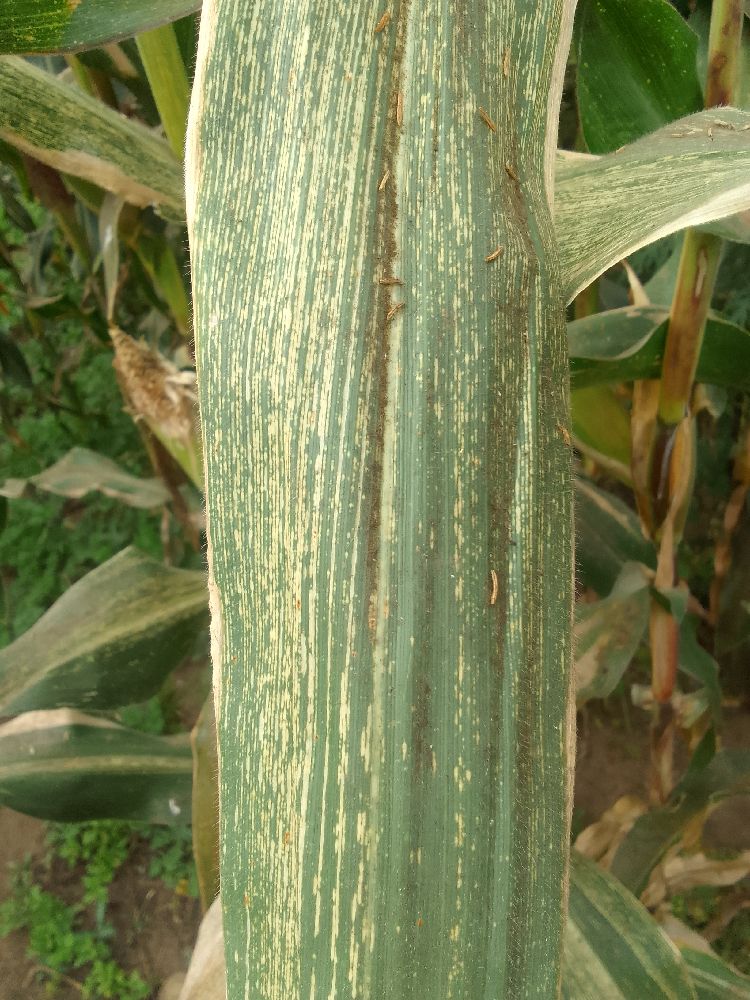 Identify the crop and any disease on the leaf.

maize, maize streak virus
